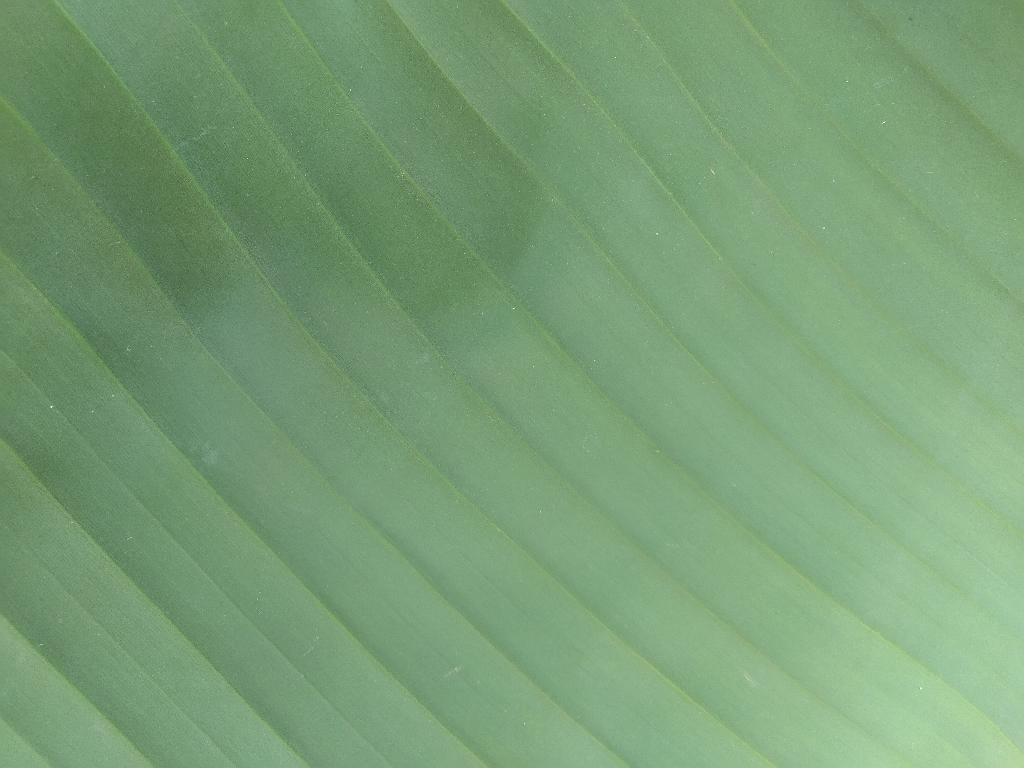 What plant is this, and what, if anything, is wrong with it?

banana, healthy
